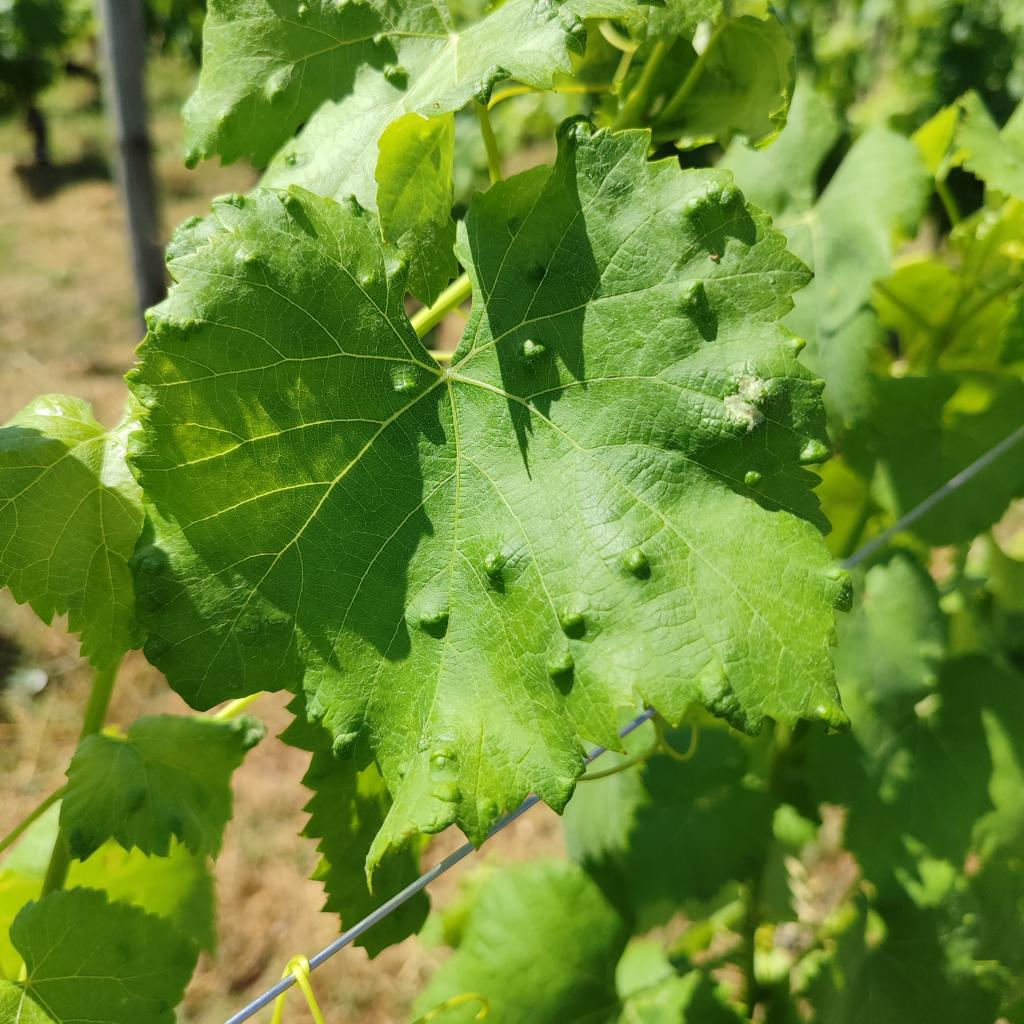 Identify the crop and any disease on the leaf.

grapevine, erineum mite
